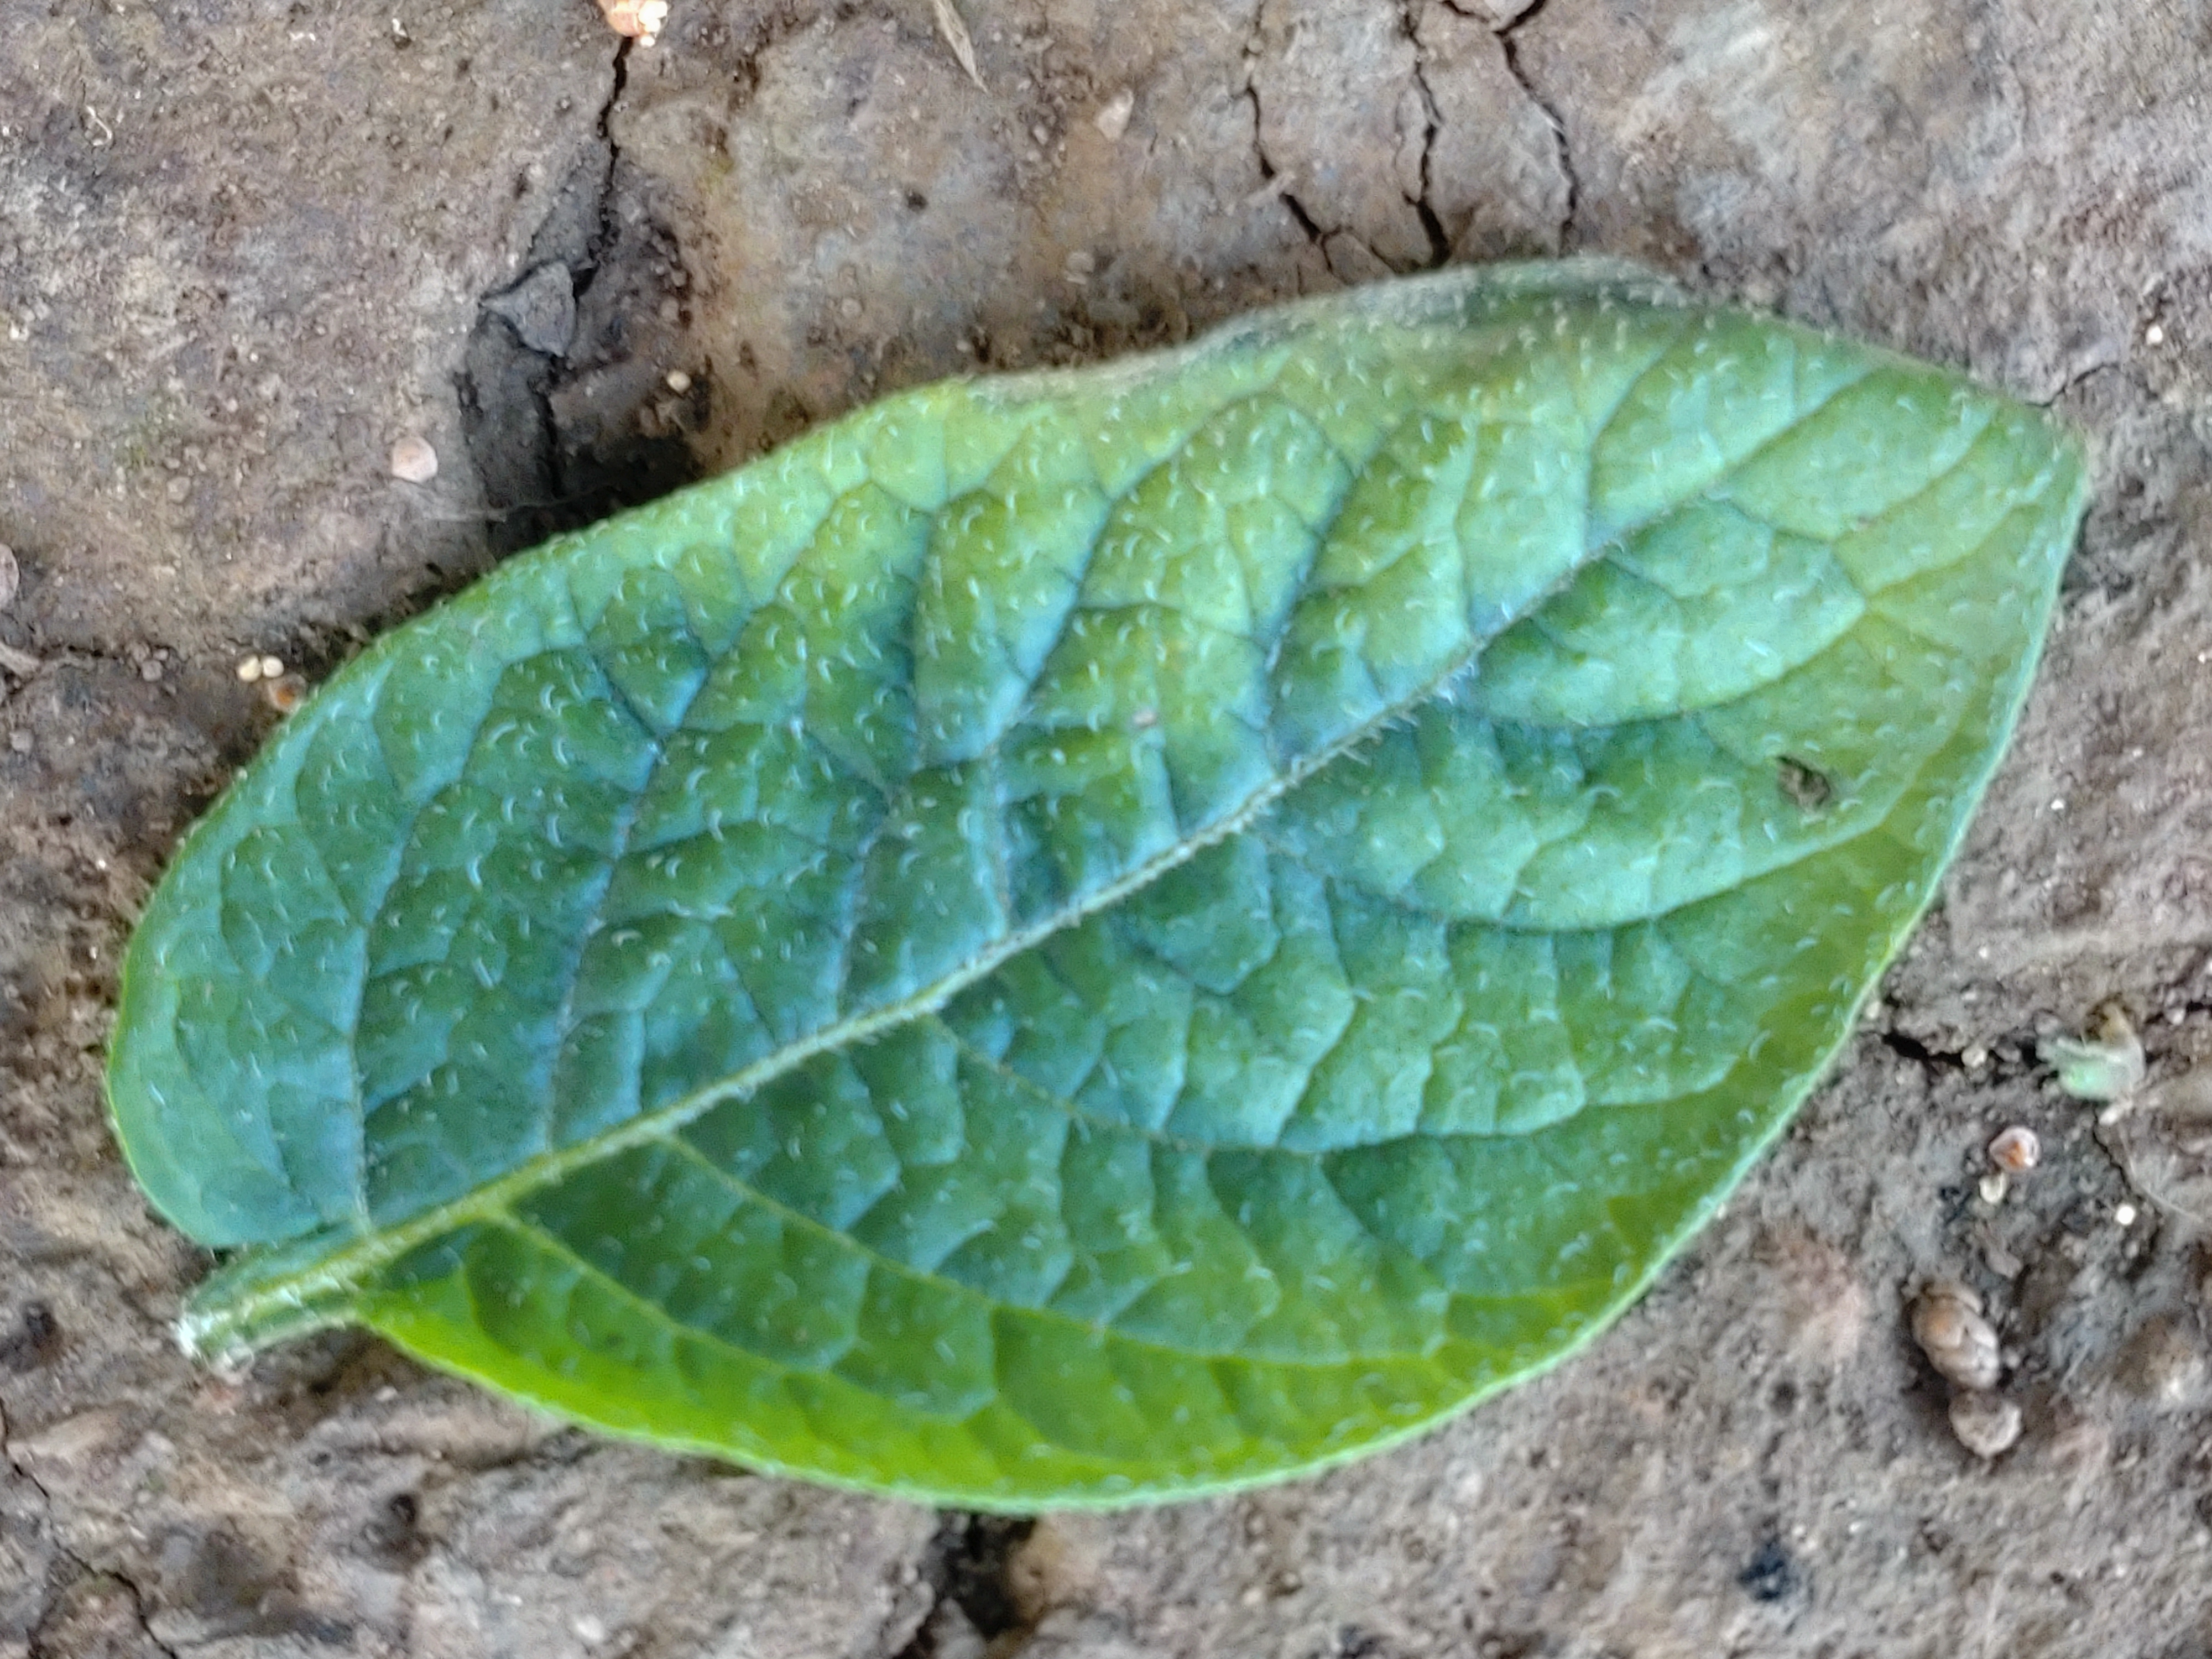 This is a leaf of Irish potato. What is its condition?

early blight
